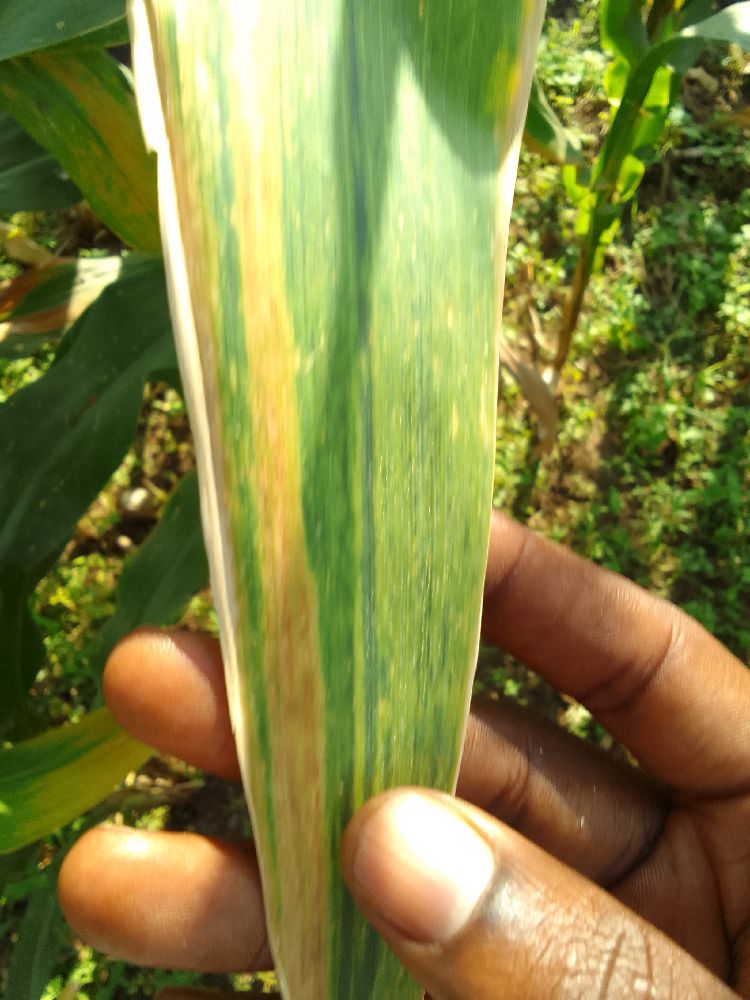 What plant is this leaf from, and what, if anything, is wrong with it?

maize, maize lethal necrosis
